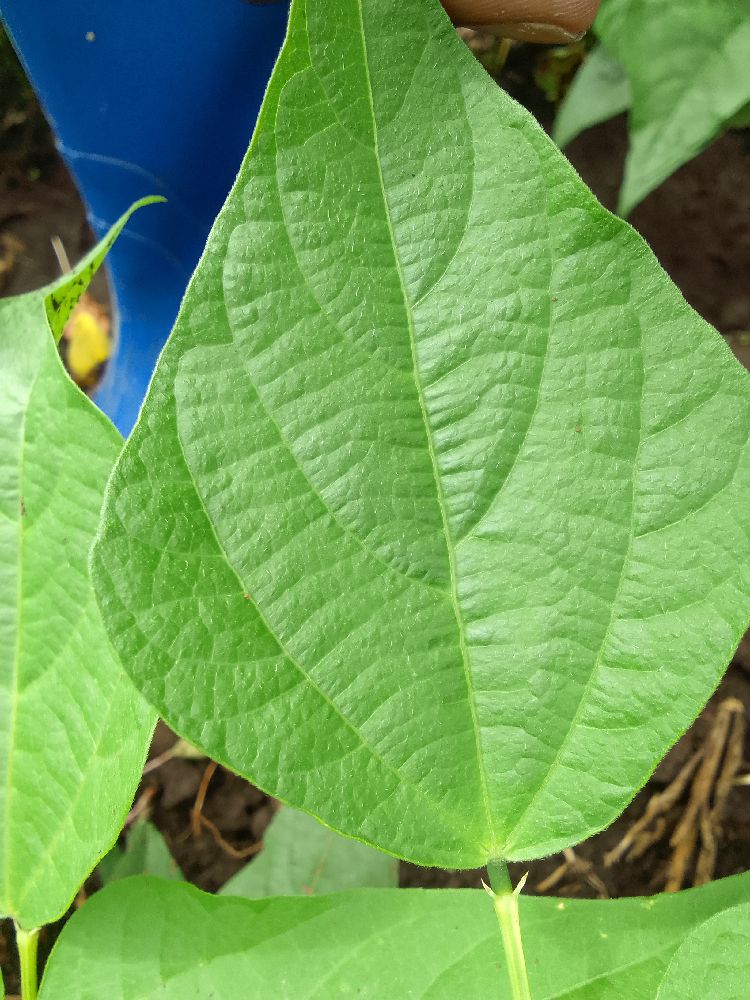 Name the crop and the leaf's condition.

common bean, healthy
